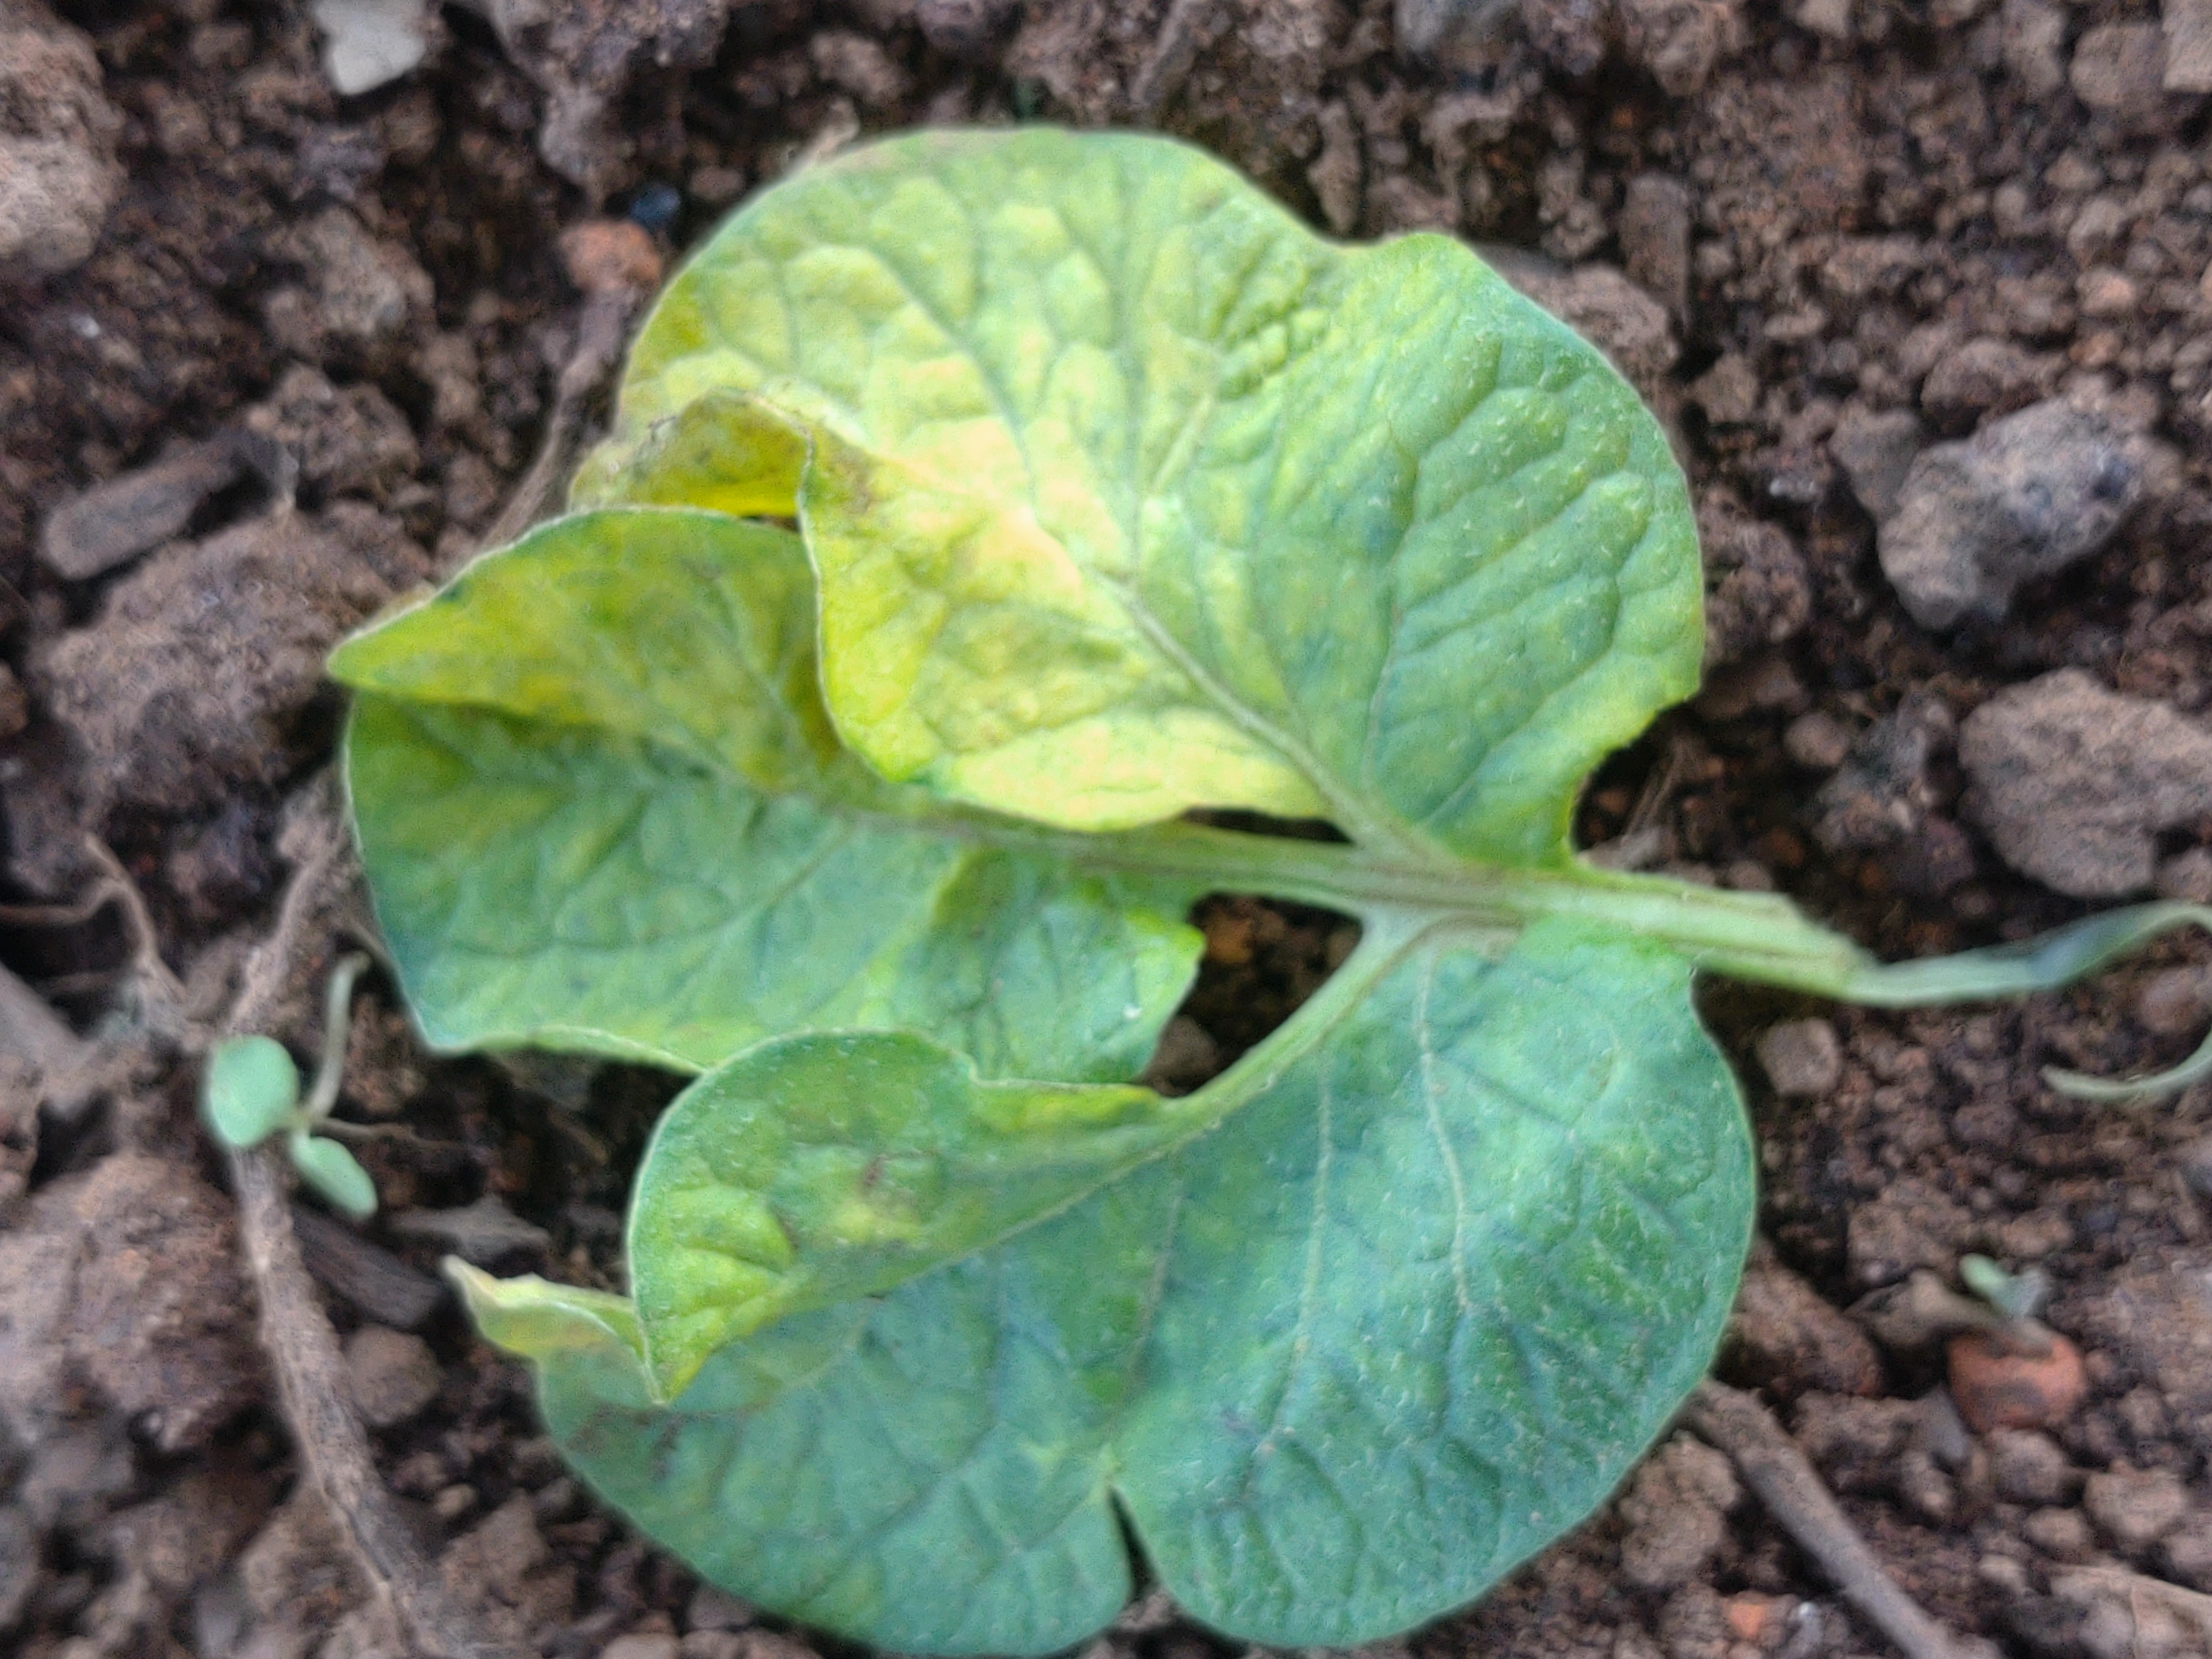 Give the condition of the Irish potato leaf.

late blight
